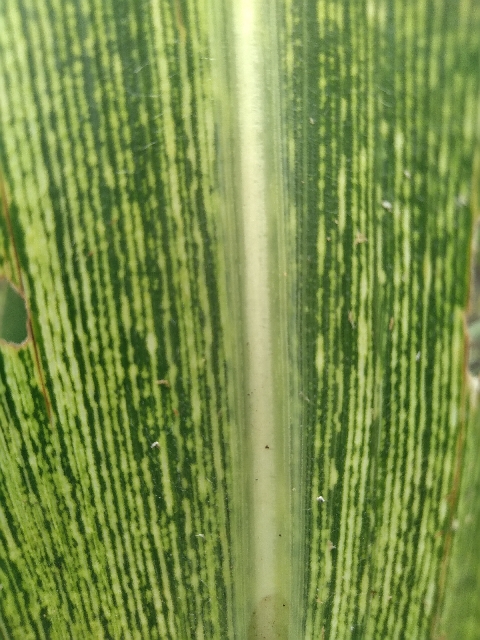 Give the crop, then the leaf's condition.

maize, maize streak virus
